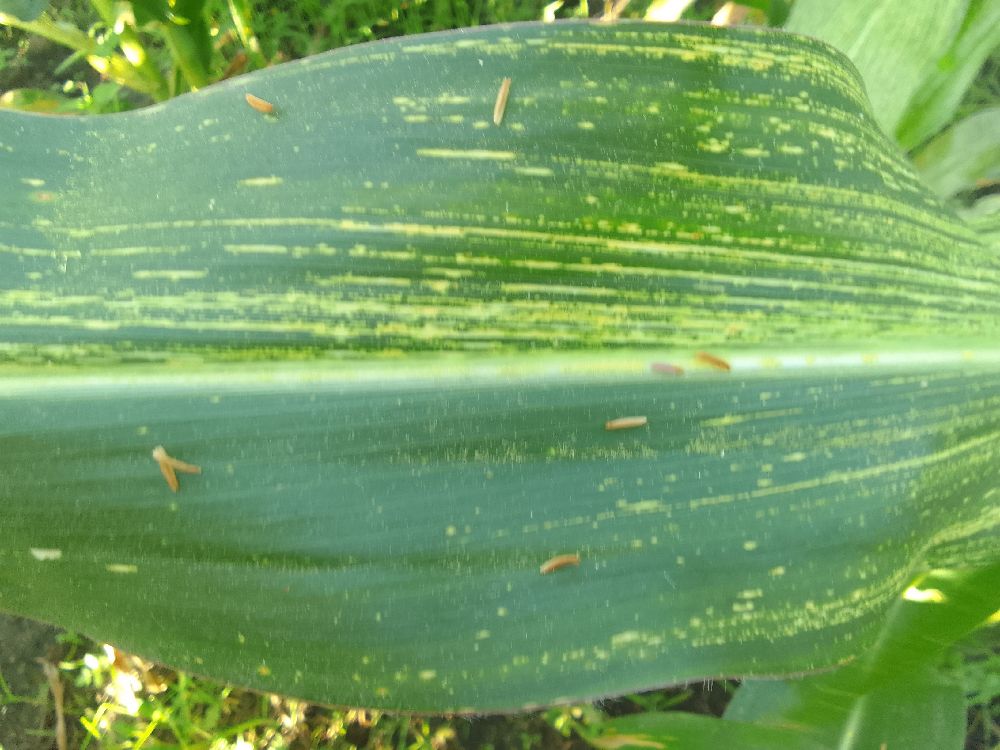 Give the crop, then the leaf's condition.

maize, maize streak virus
